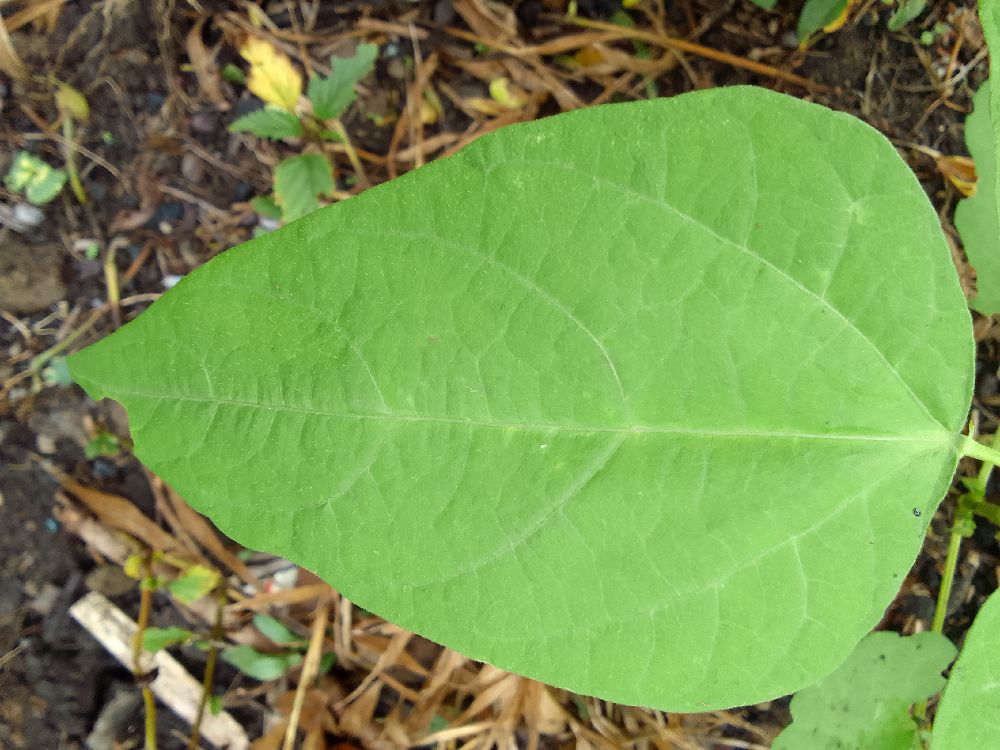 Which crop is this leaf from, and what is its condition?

common bean, healthy
